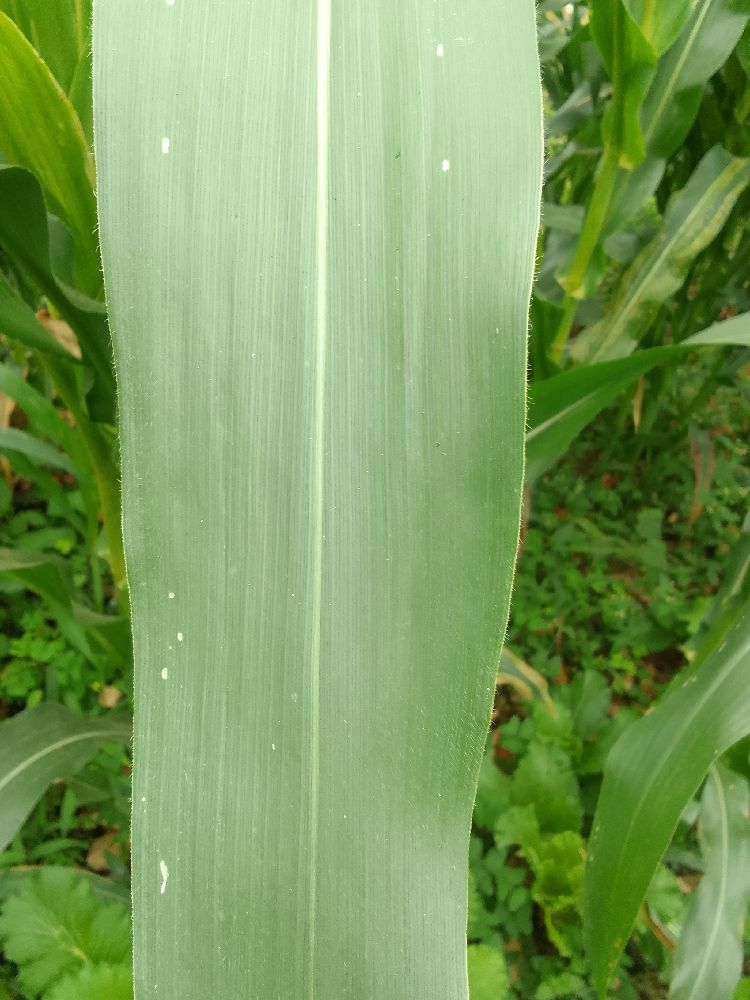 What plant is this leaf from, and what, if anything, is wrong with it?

maize, healthy
